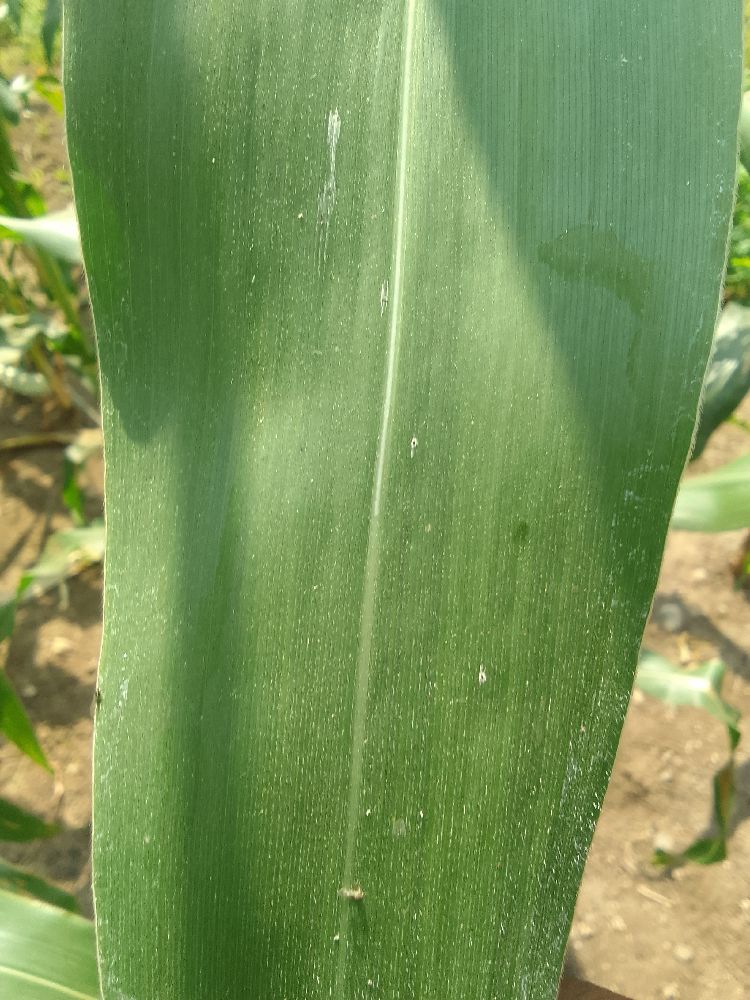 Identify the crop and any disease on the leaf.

maize, healthy
